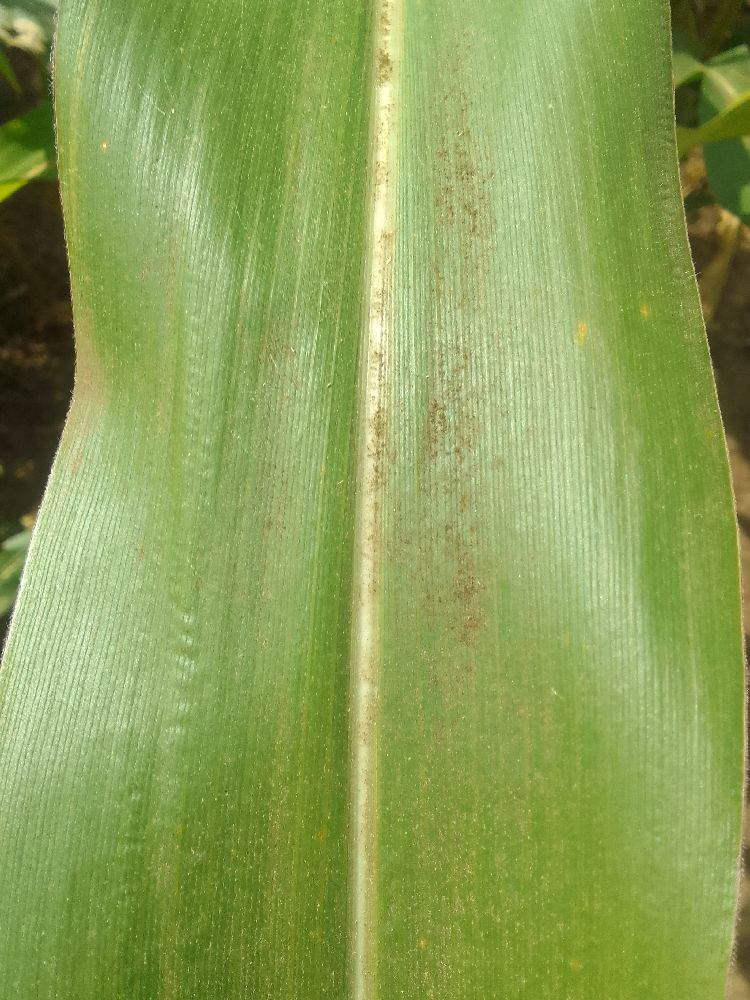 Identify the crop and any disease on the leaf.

maize, healthy
